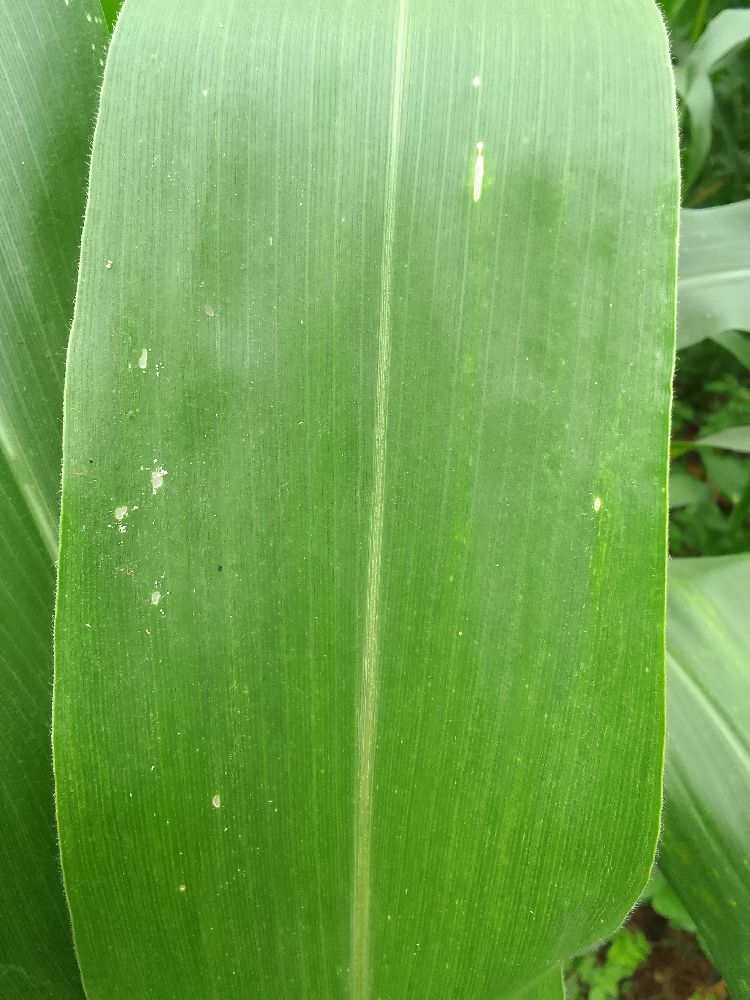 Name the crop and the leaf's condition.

maize, healthy
